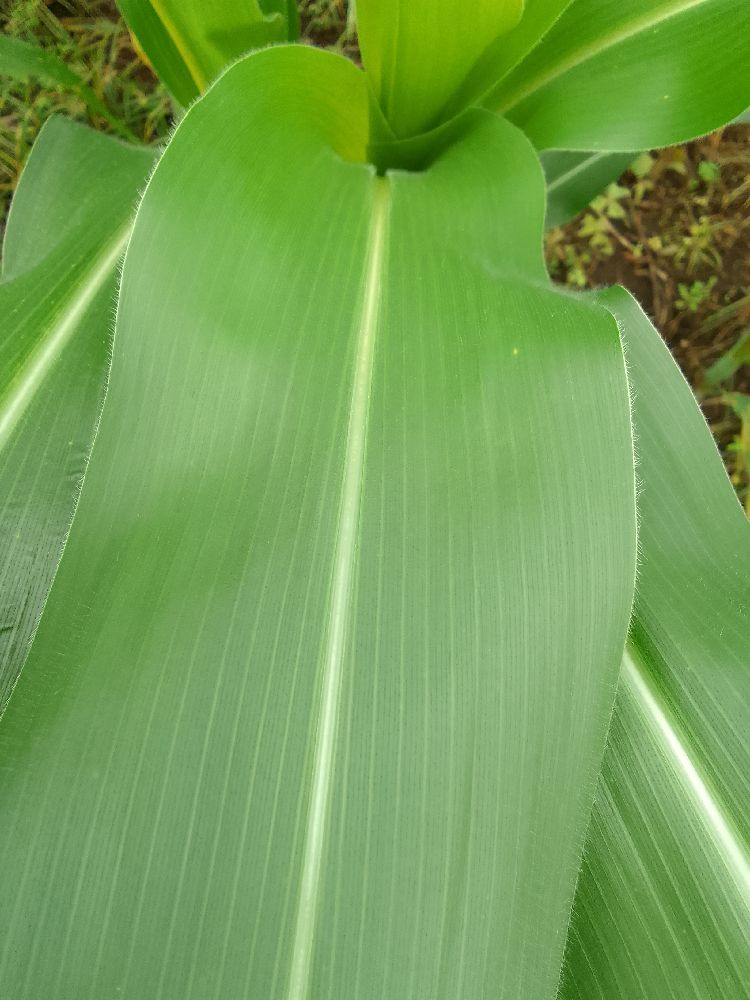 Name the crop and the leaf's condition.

maize, healthy
